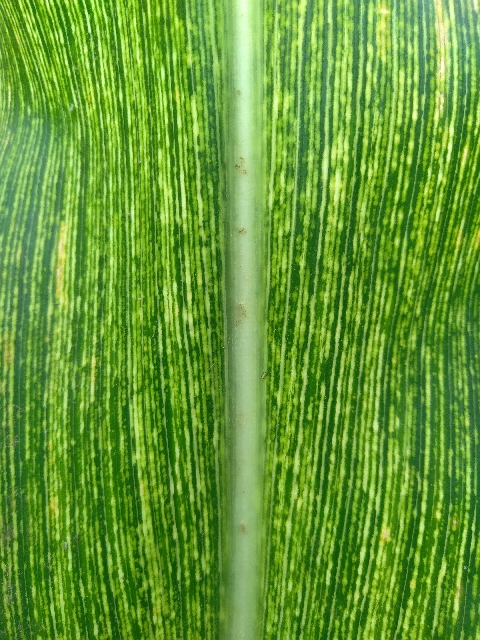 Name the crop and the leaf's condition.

maize, maize streak virus
